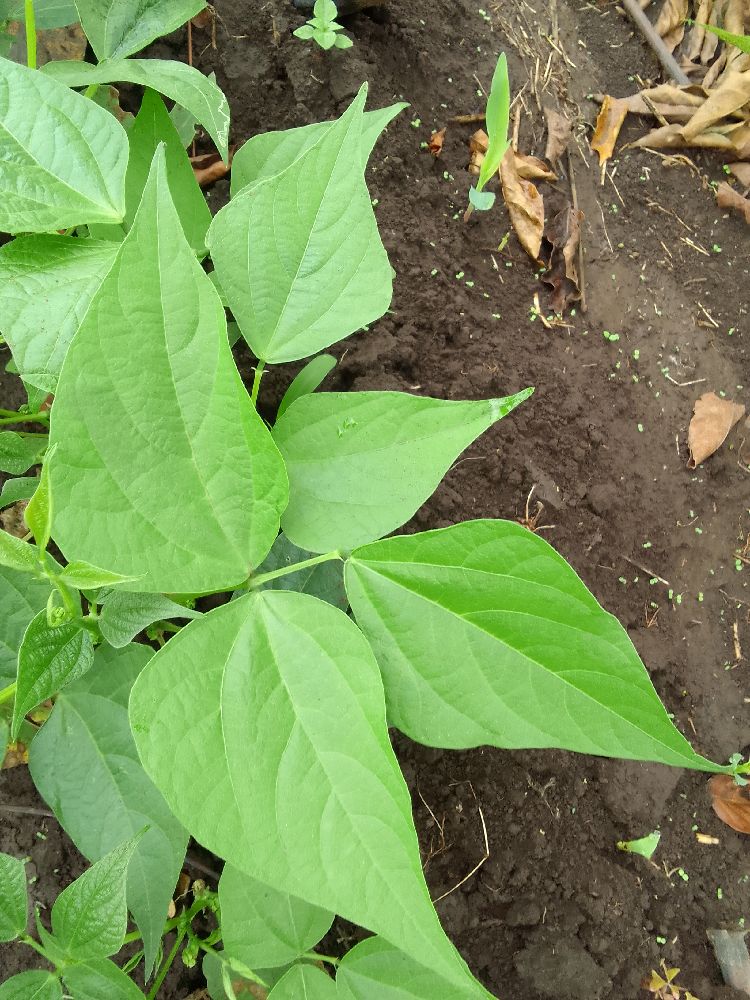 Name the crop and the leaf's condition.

common bean, healthy
